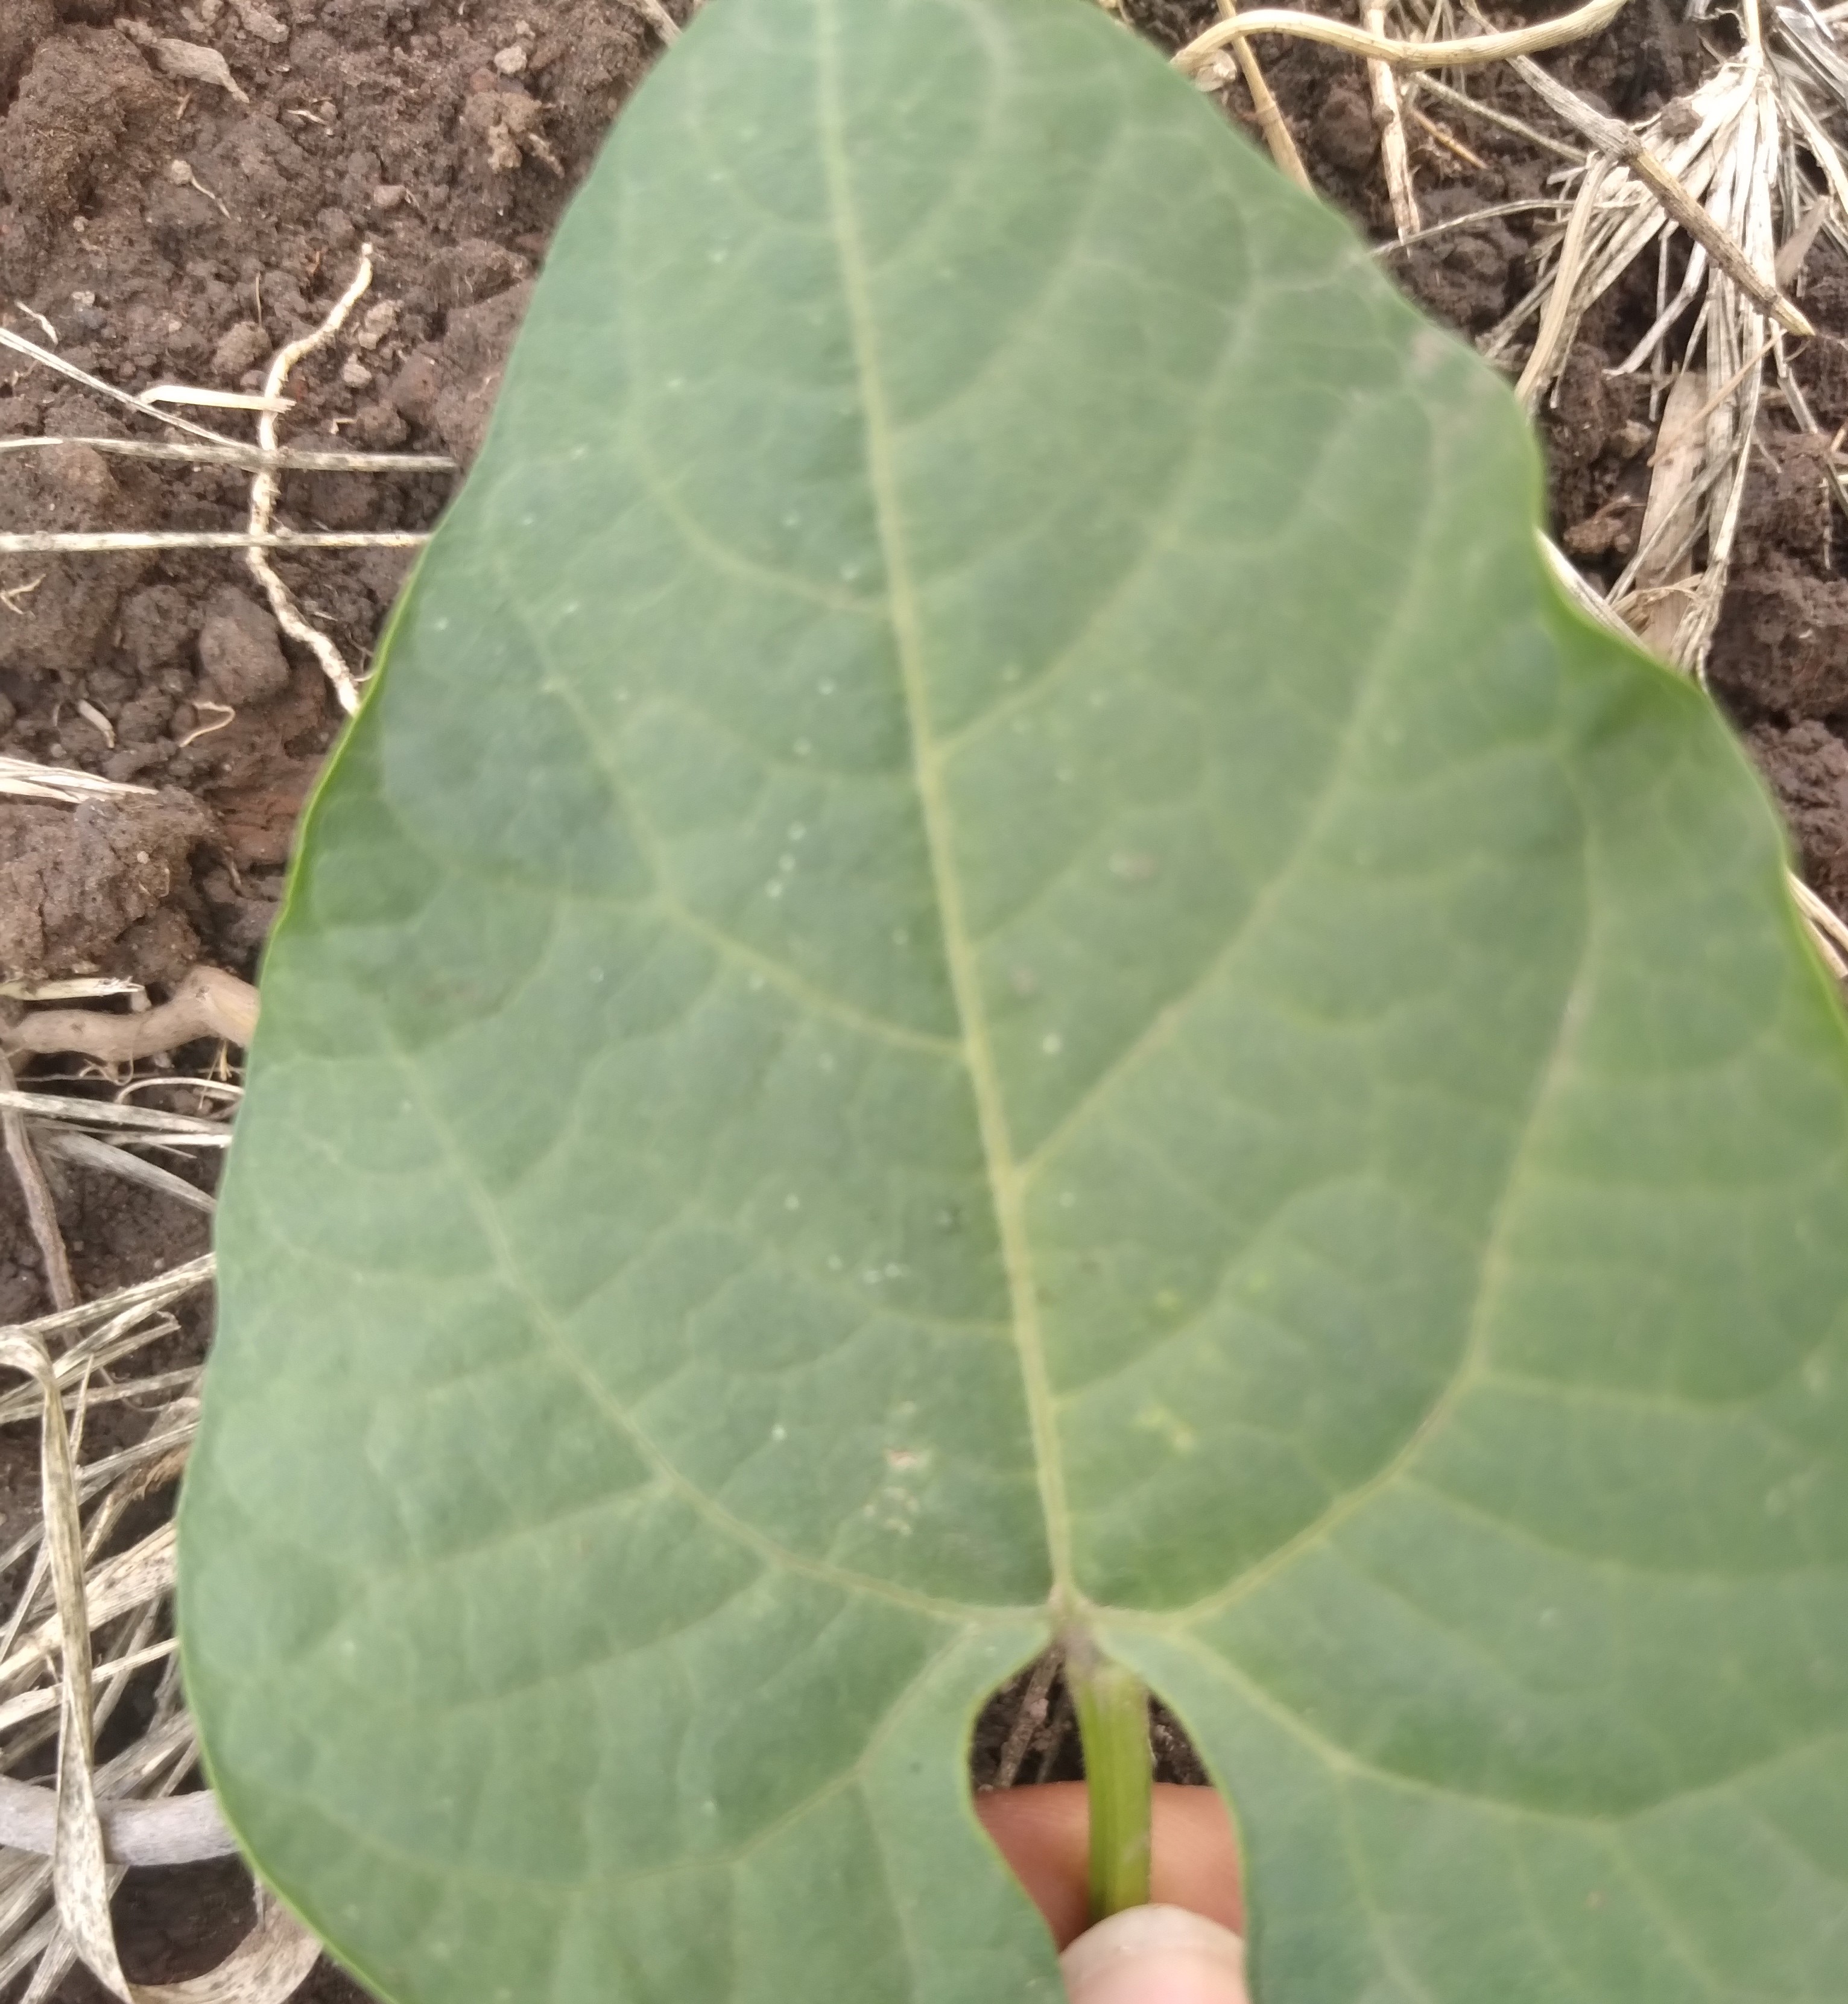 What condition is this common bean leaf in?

healthy
